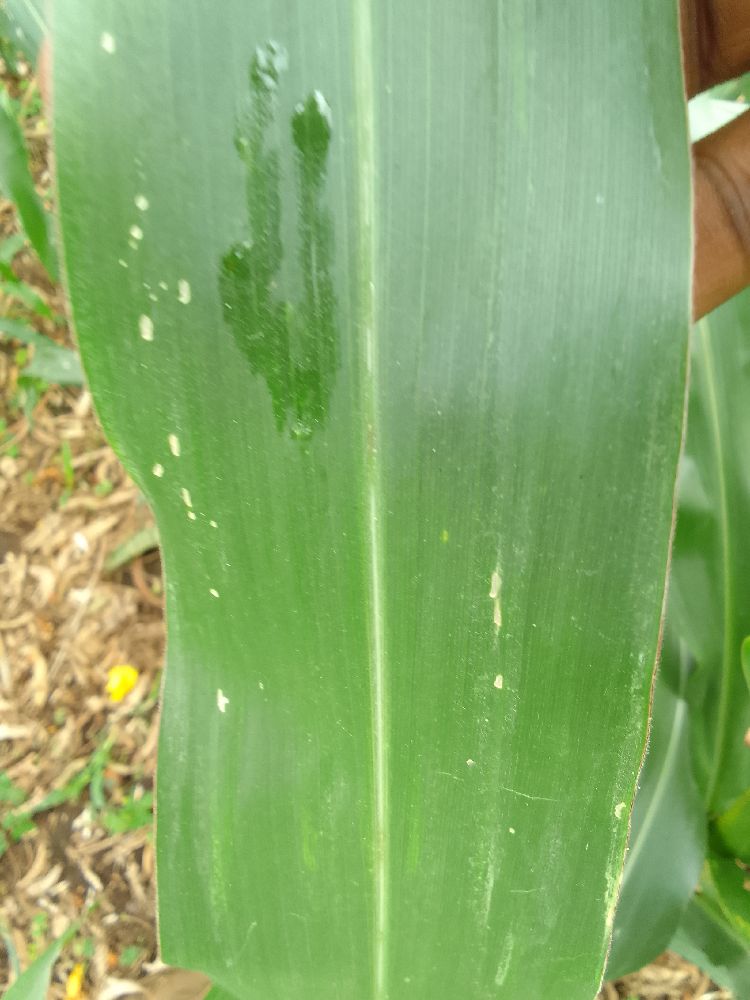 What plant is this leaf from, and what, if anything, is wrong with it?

maize, healthy
